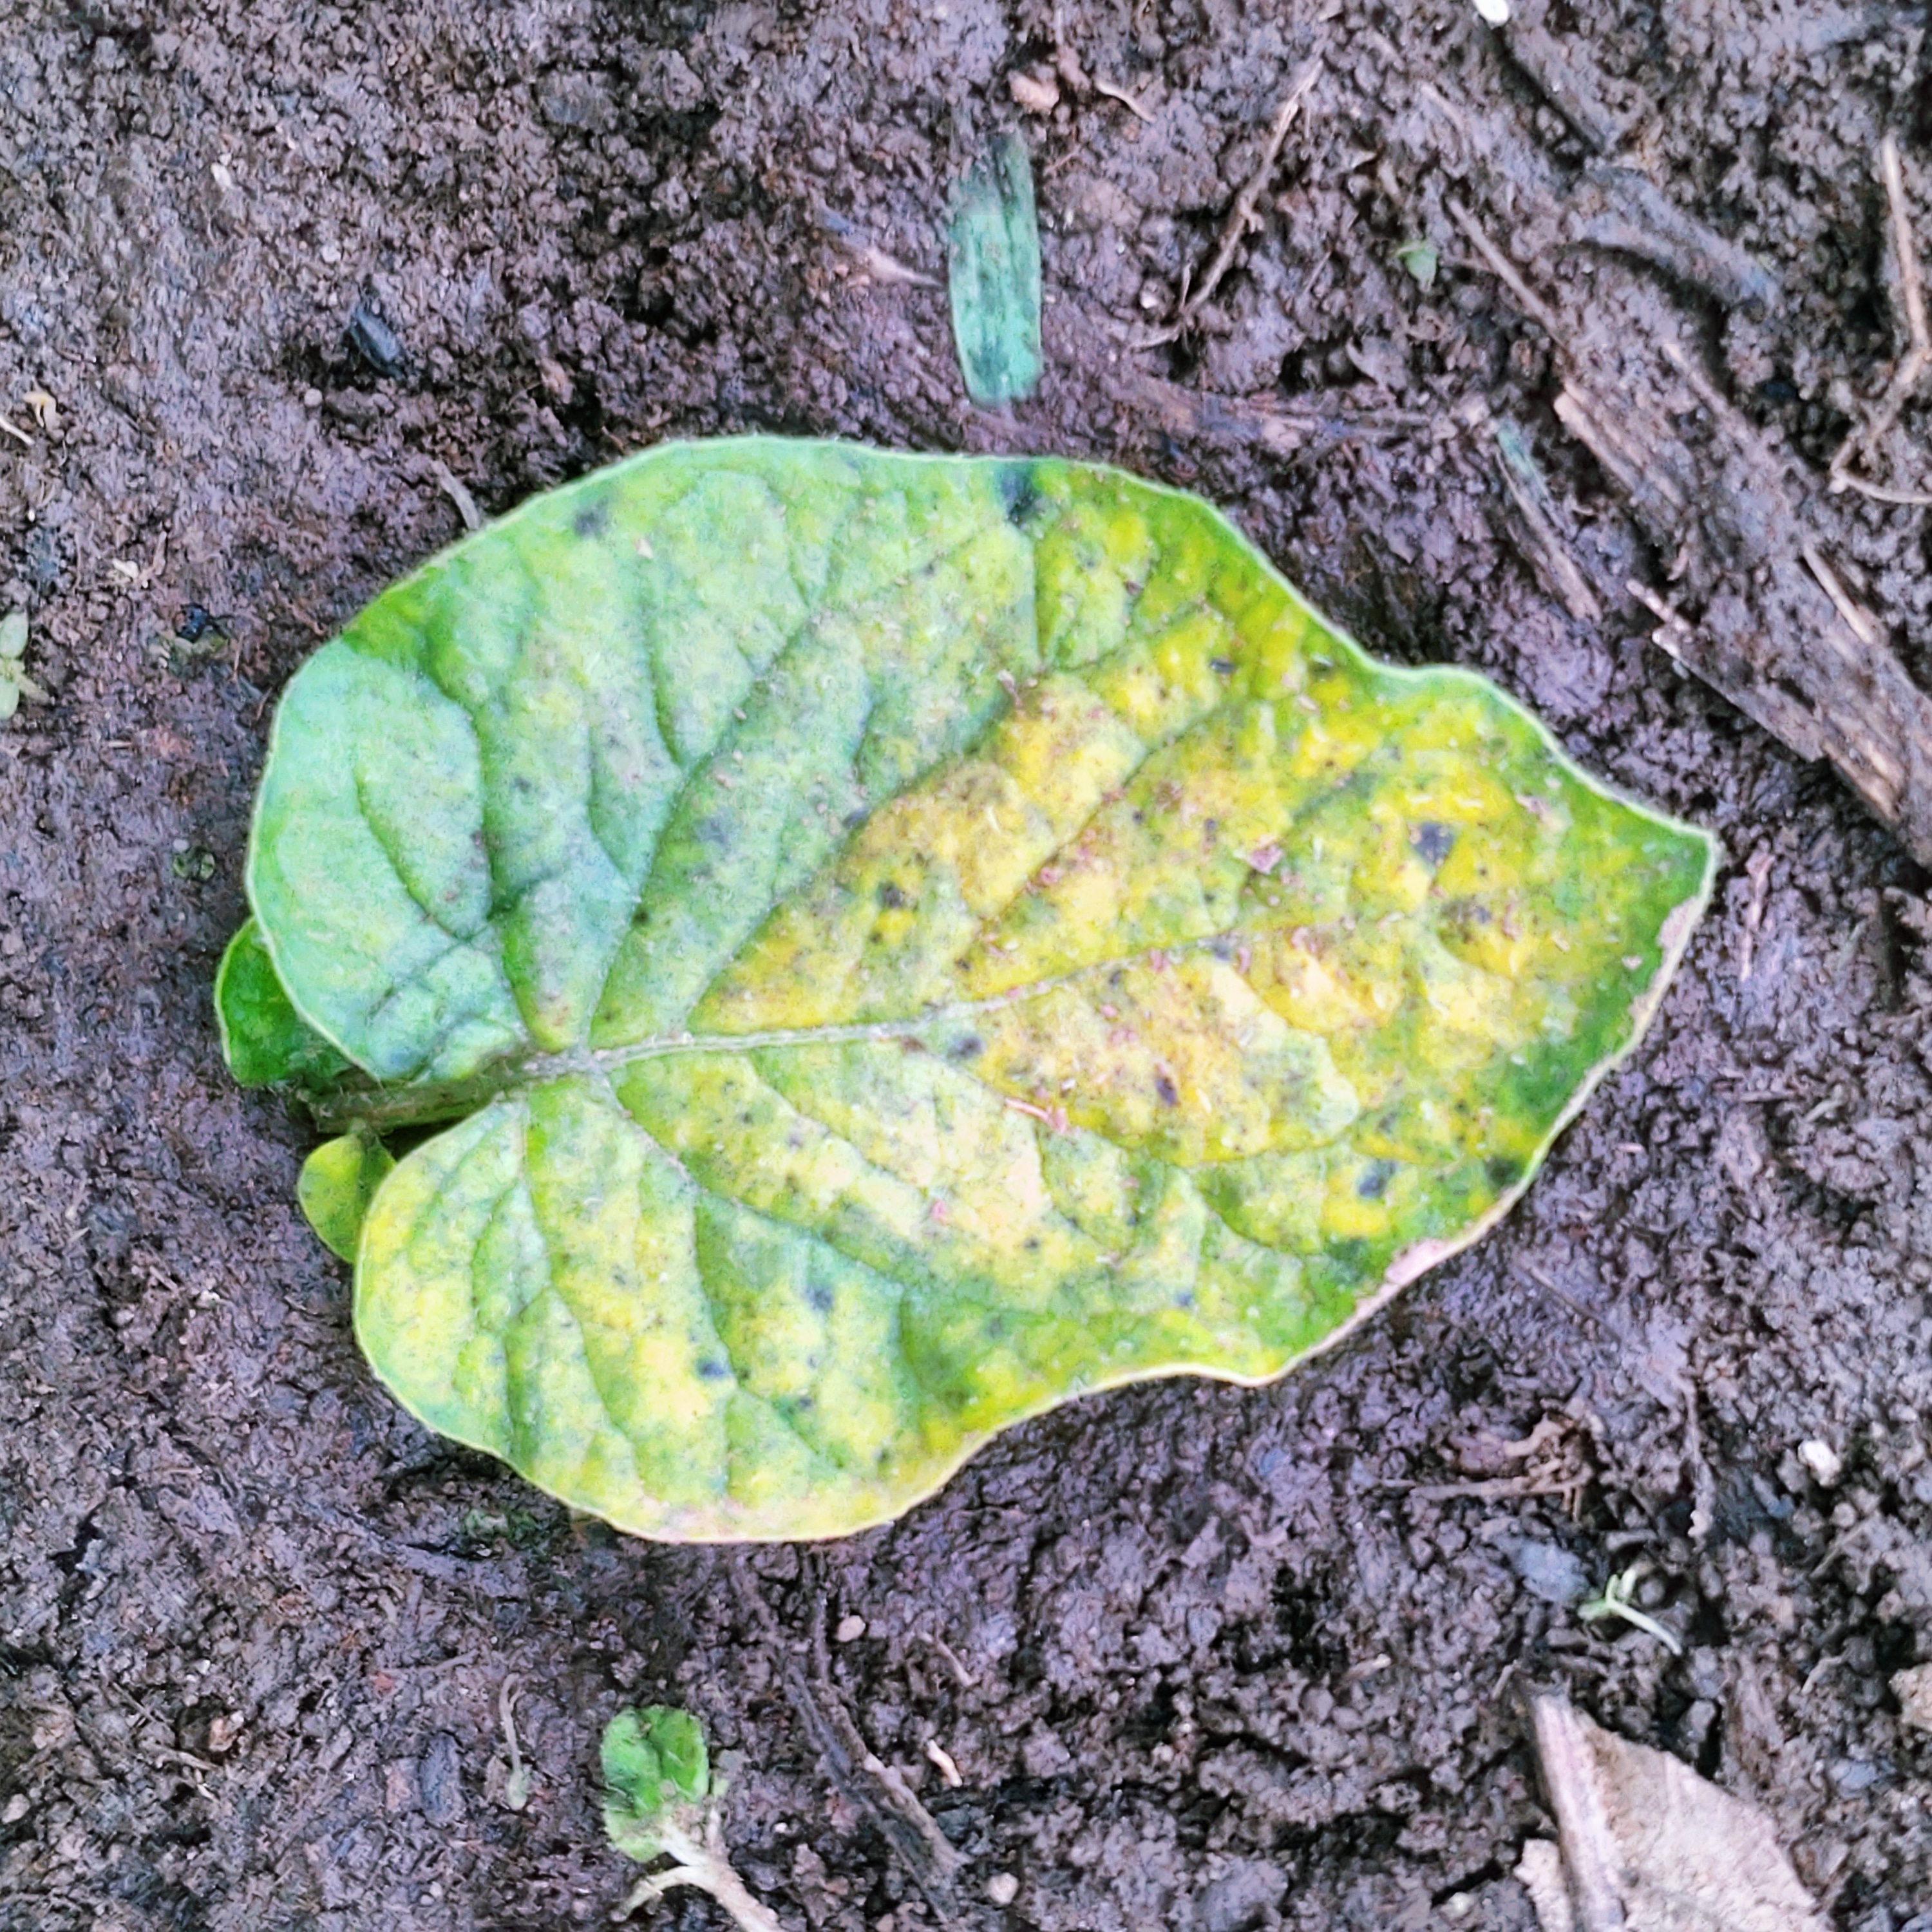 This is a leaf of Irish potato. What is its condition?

late blight
